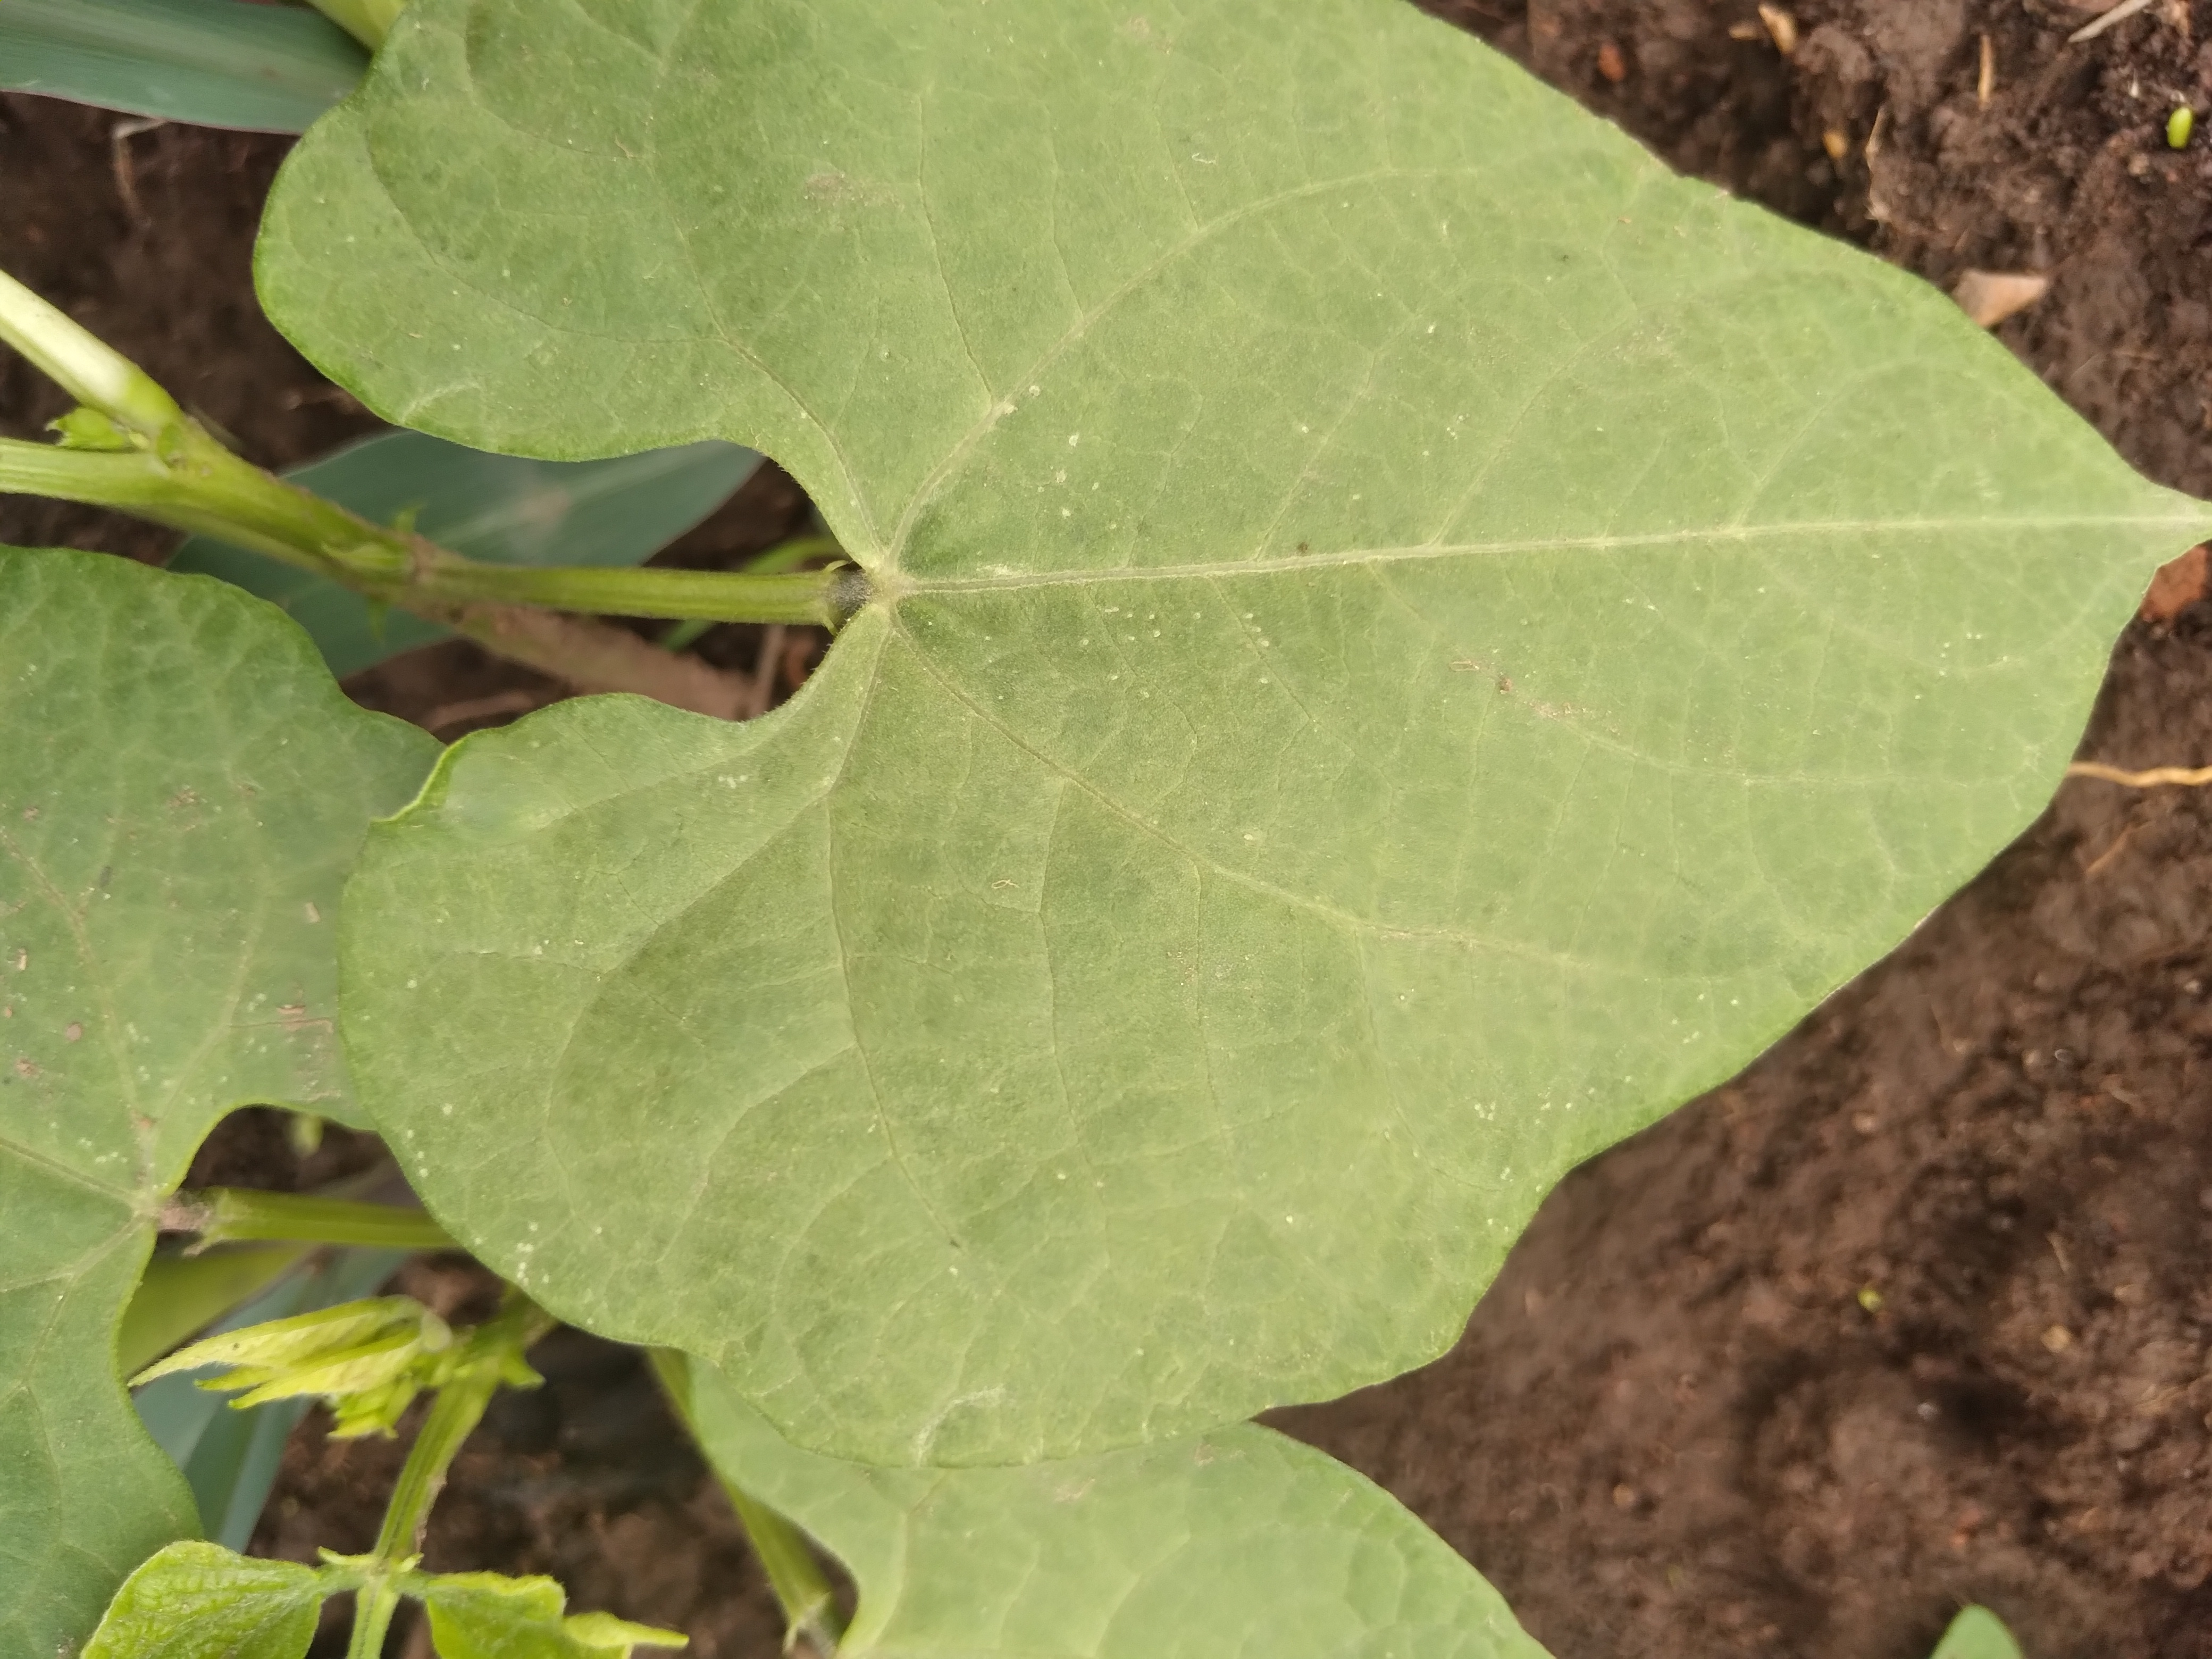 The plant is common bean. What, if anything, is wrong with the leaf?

healthy
